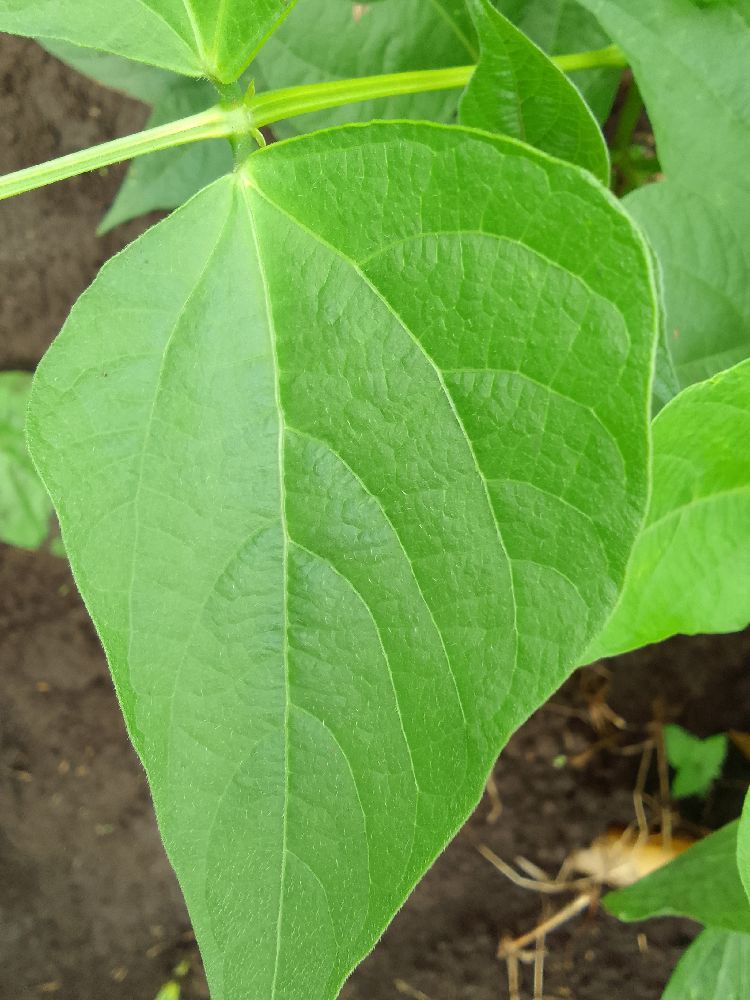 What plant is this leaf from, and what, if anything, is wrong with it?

common bean, healthy
